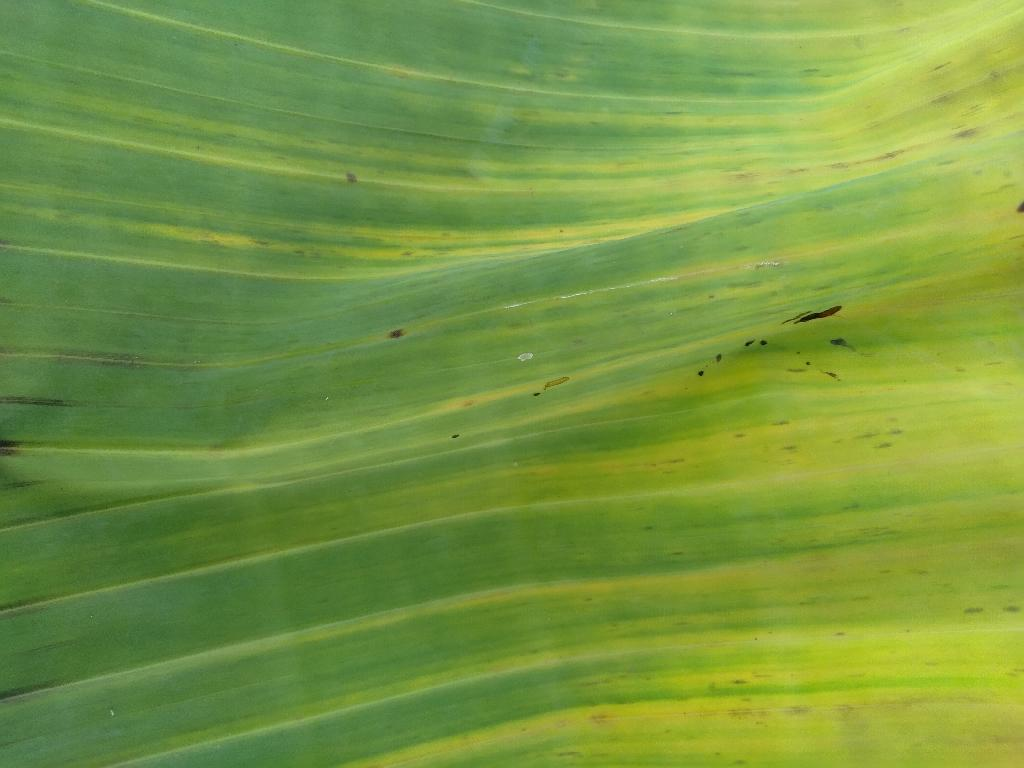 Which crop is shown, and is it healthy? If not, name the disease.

banana, fusarium wilt race 1
